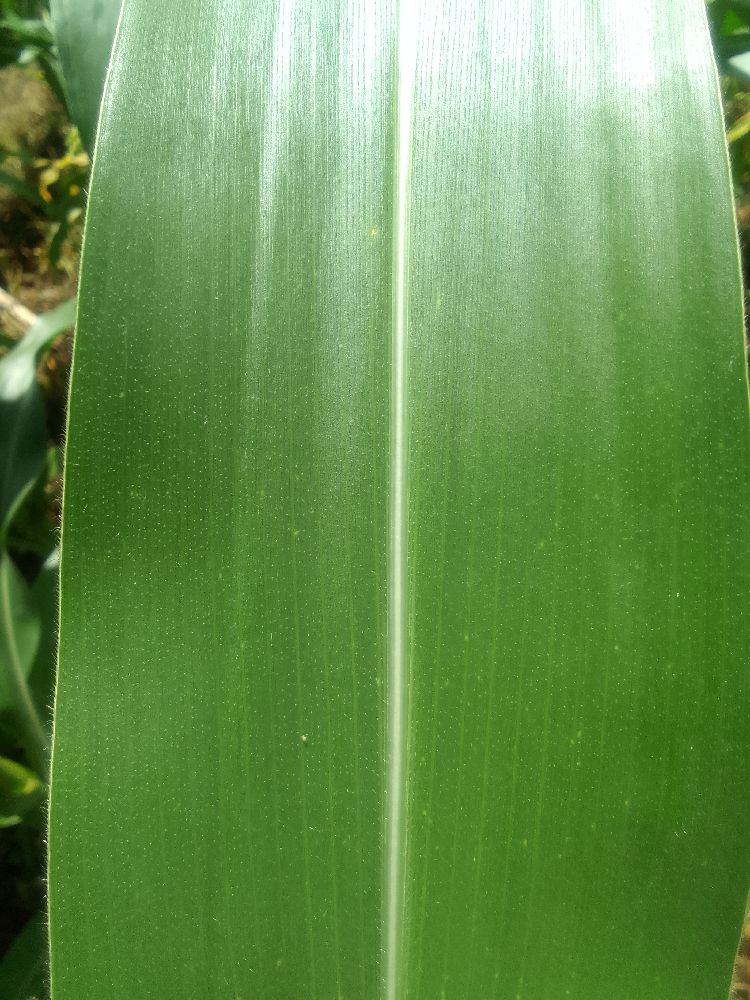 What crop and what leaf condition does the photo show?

maize, healthy
